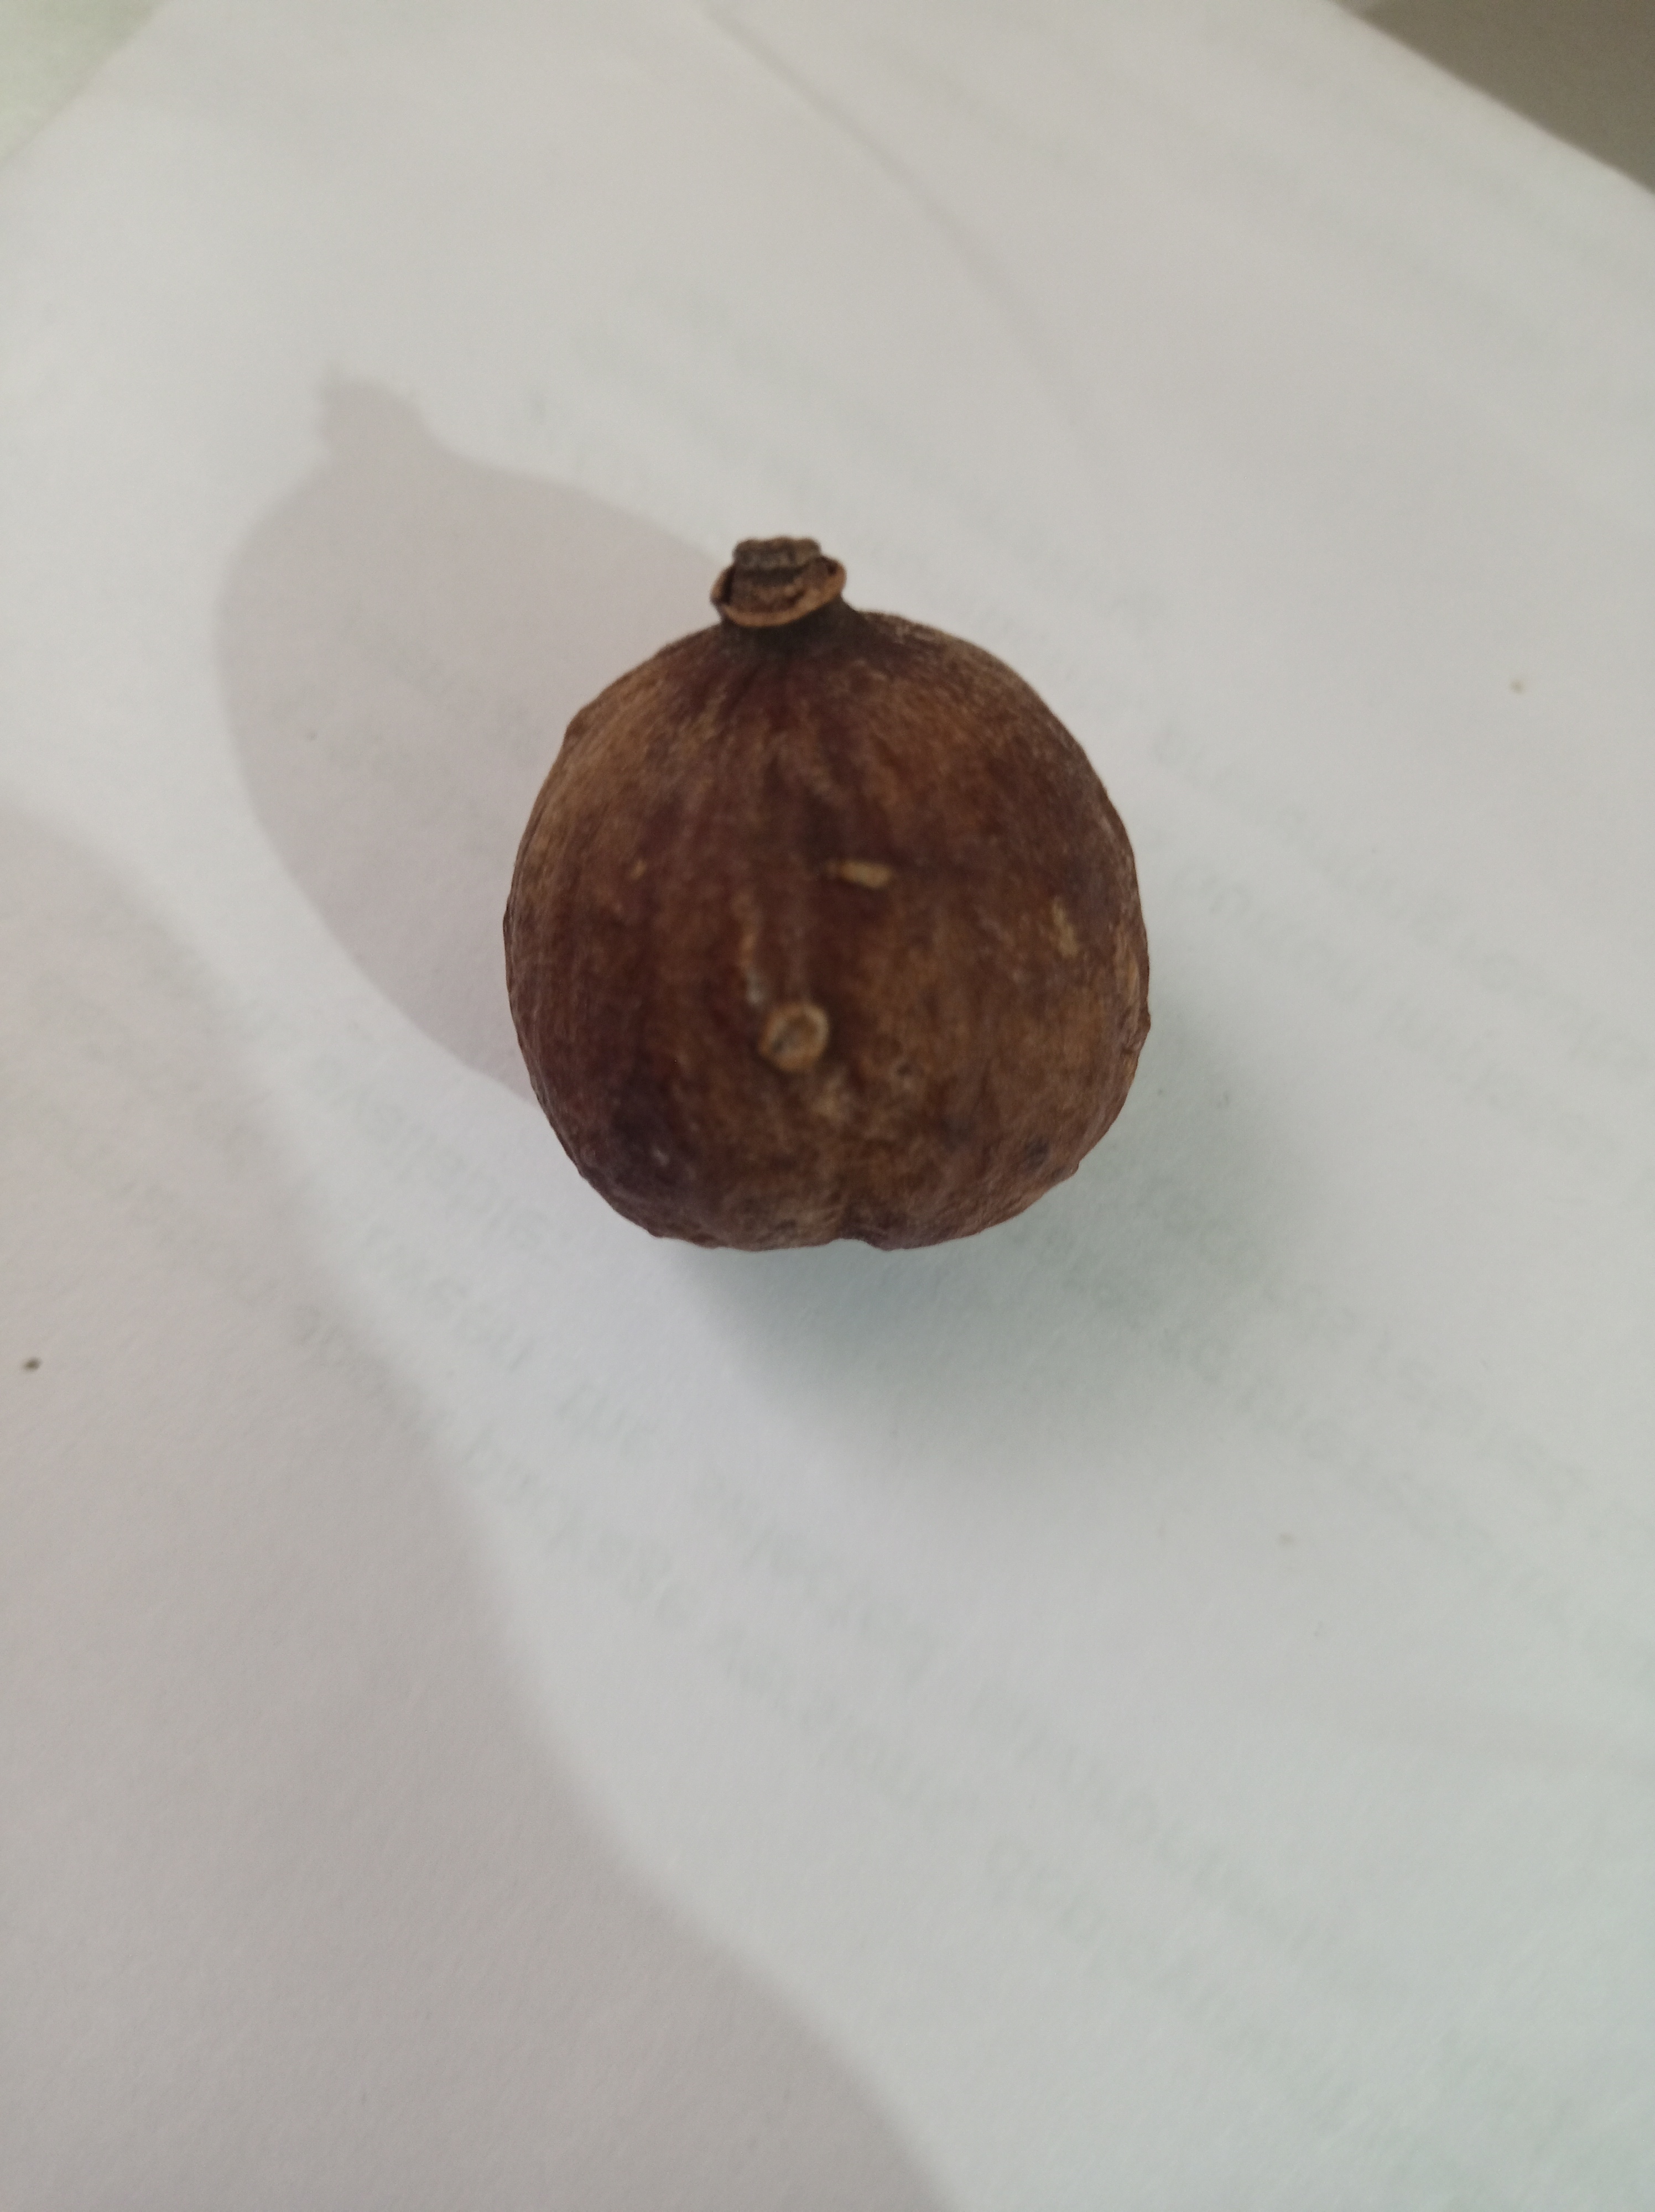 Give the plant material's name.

madanphal
